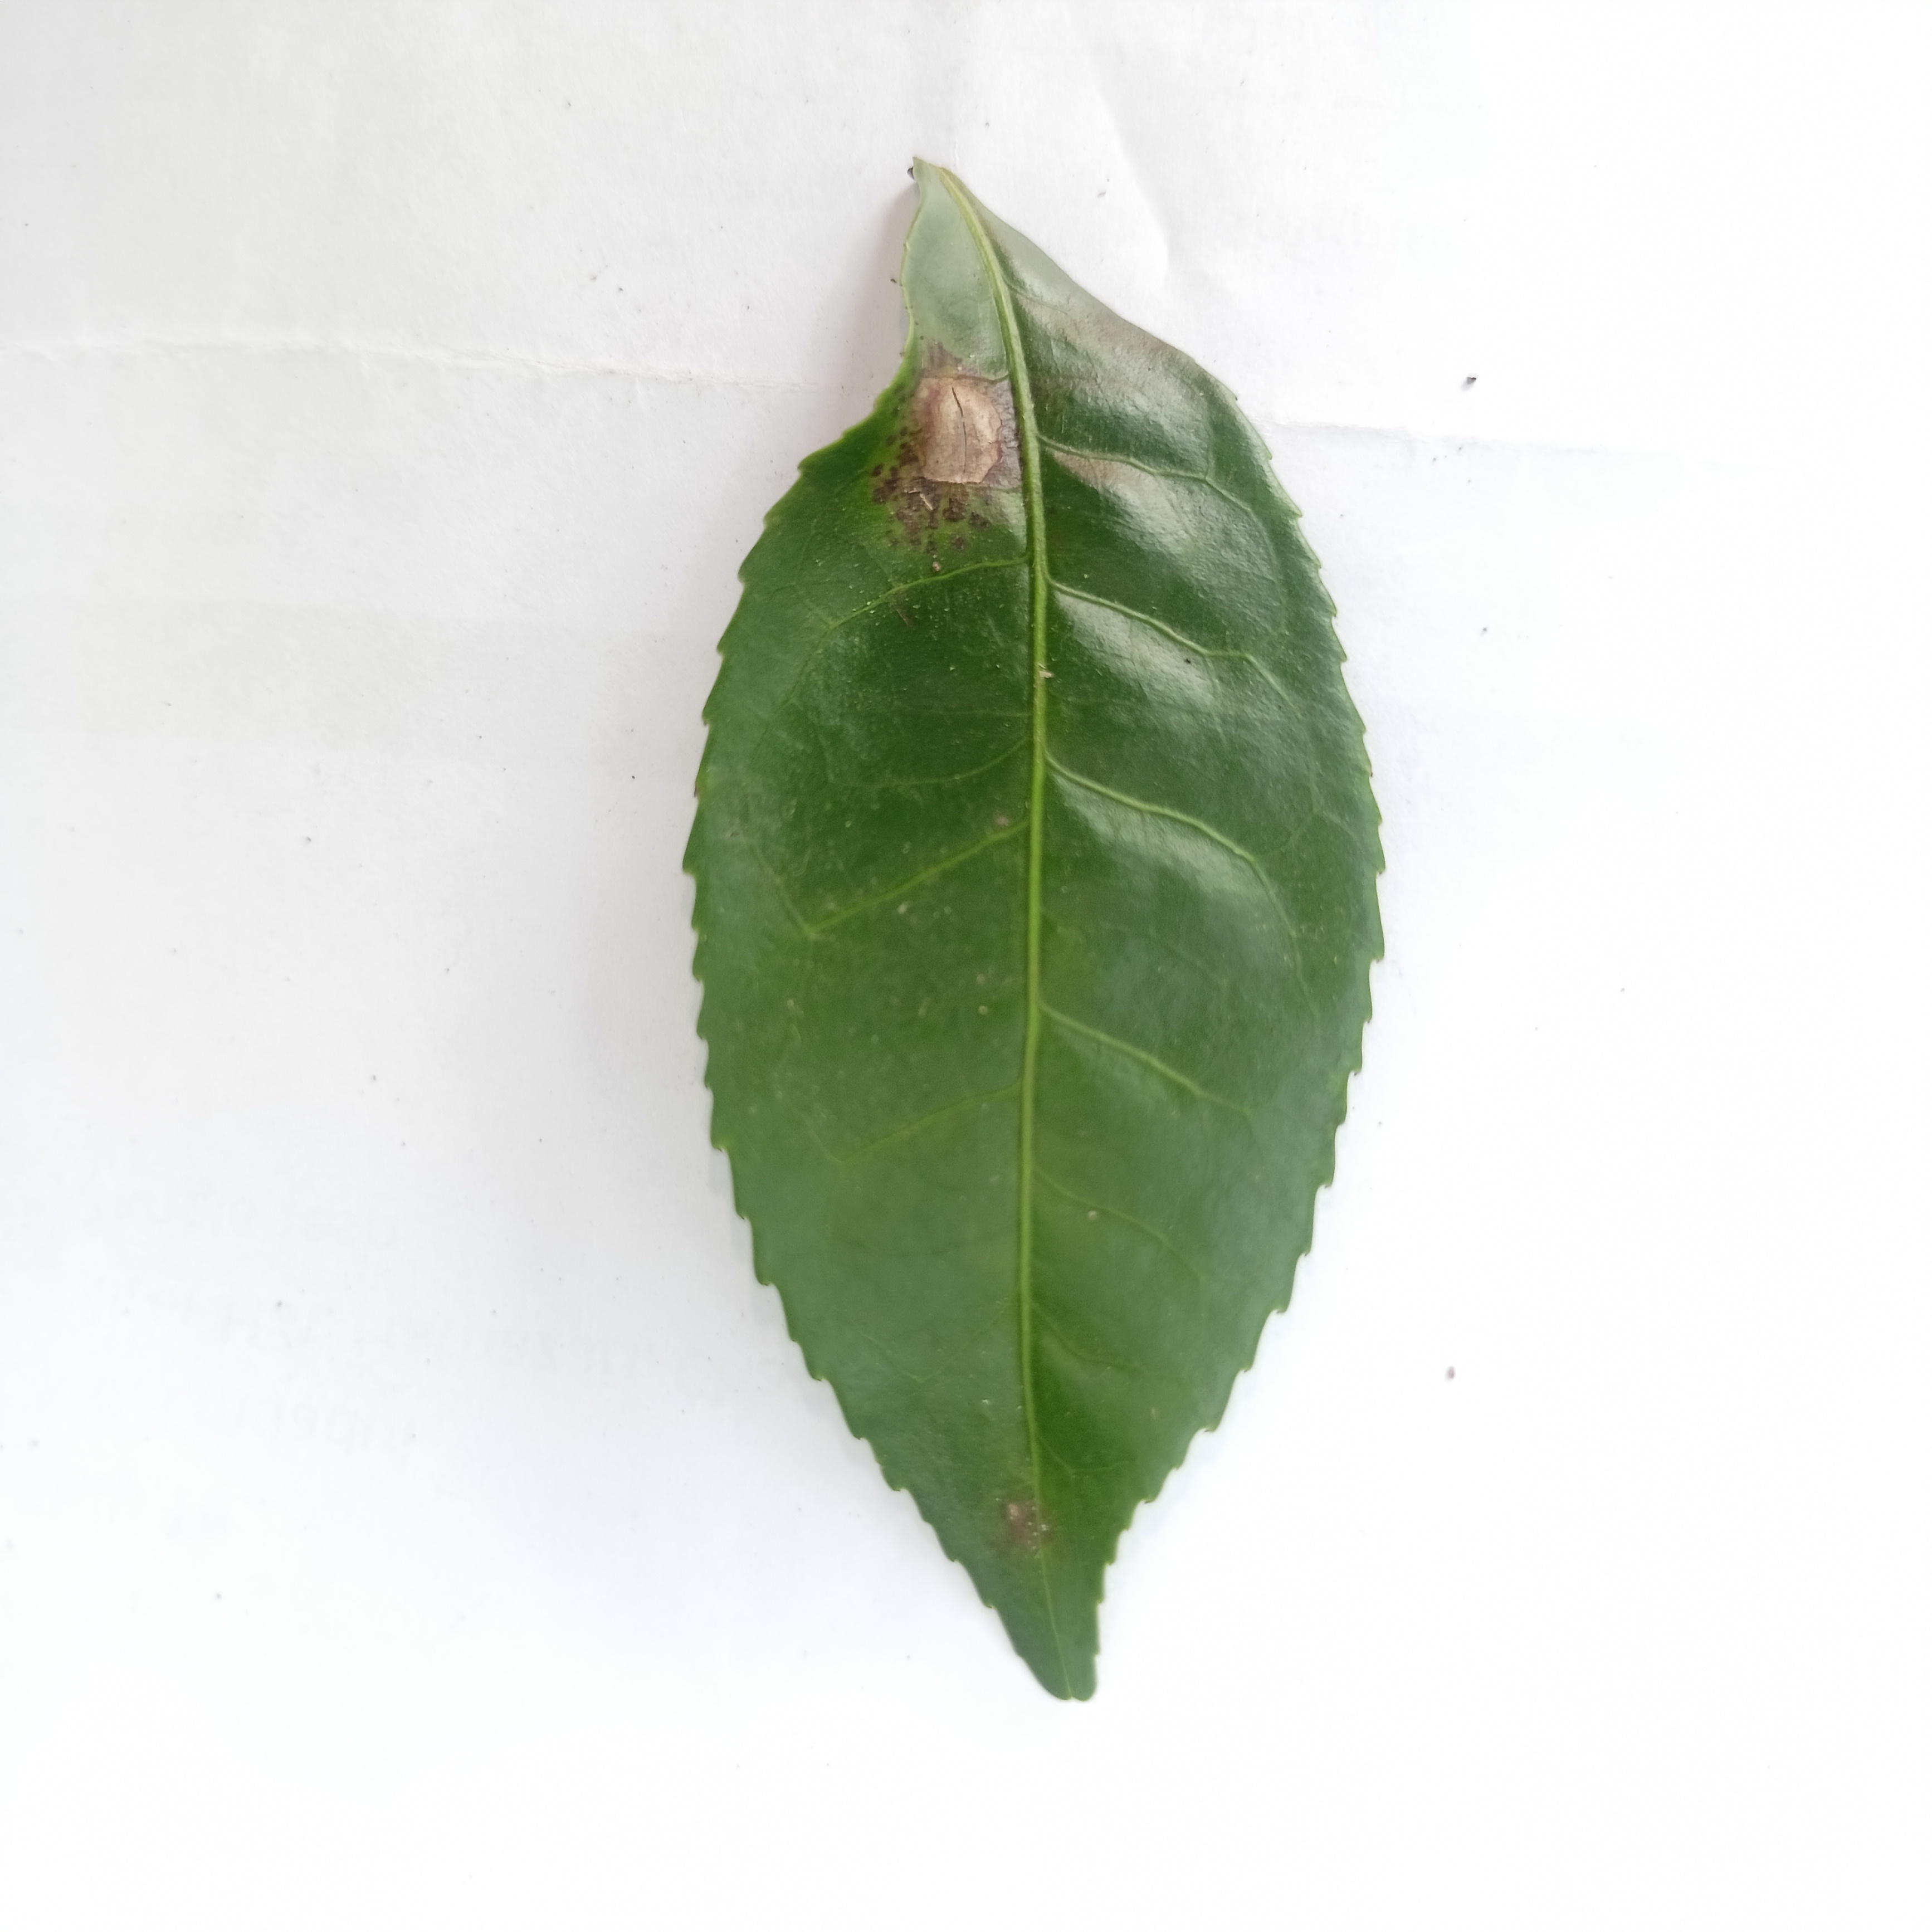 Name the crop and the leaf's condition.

tea, brown blight
